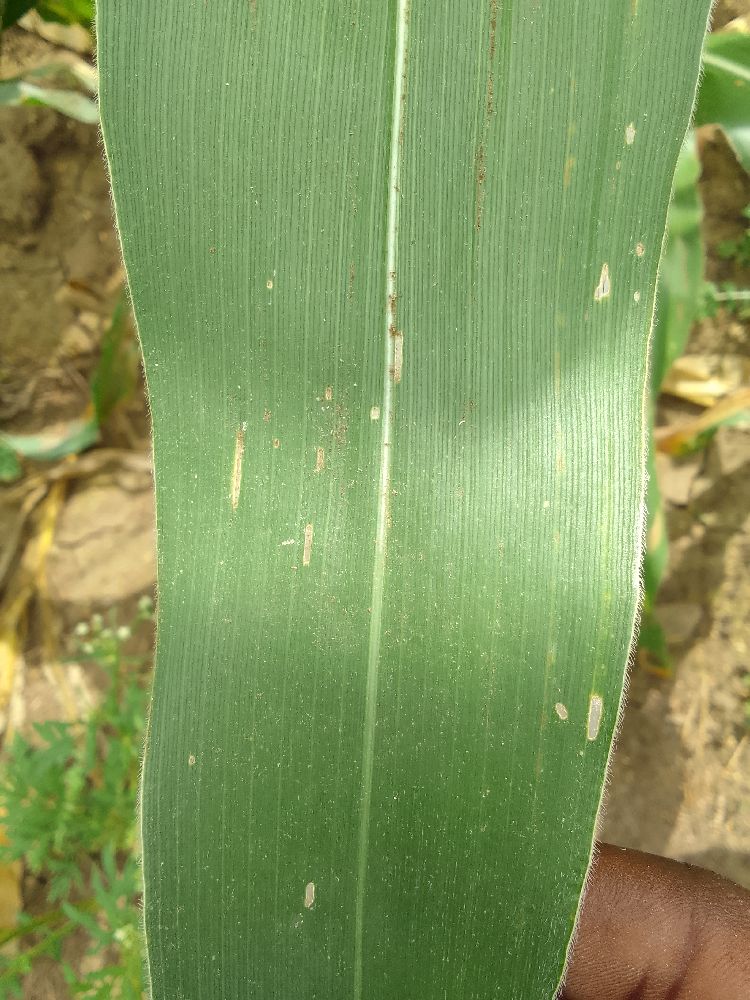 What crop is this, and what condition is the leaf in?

maize, healthy
